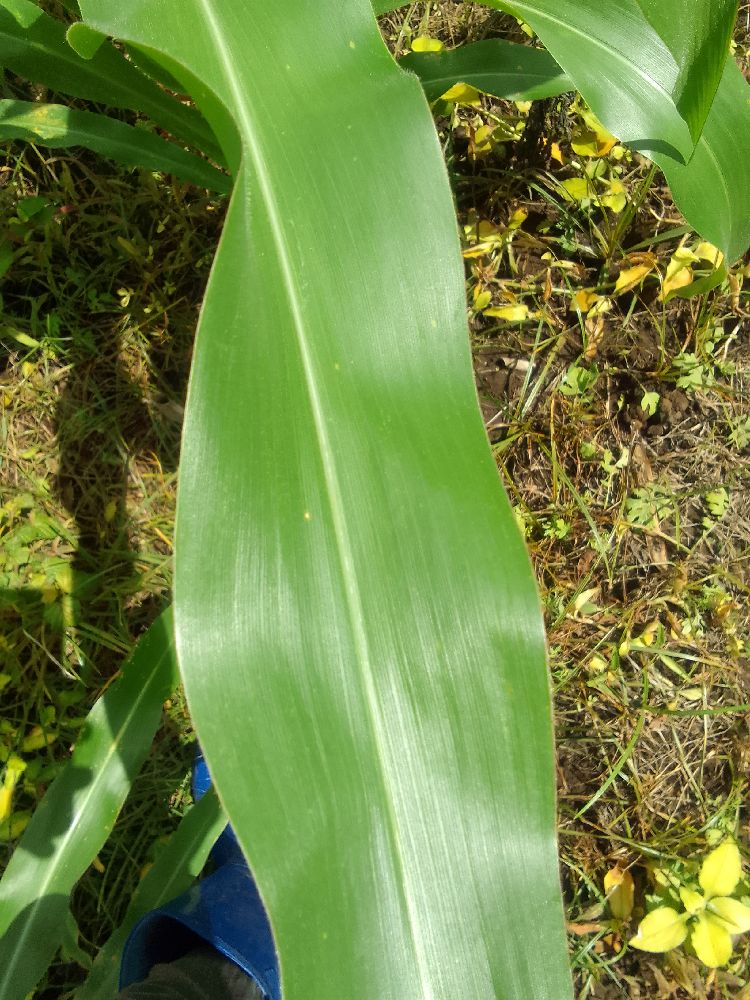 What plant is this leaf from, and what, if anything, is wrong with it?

maize, healthy
